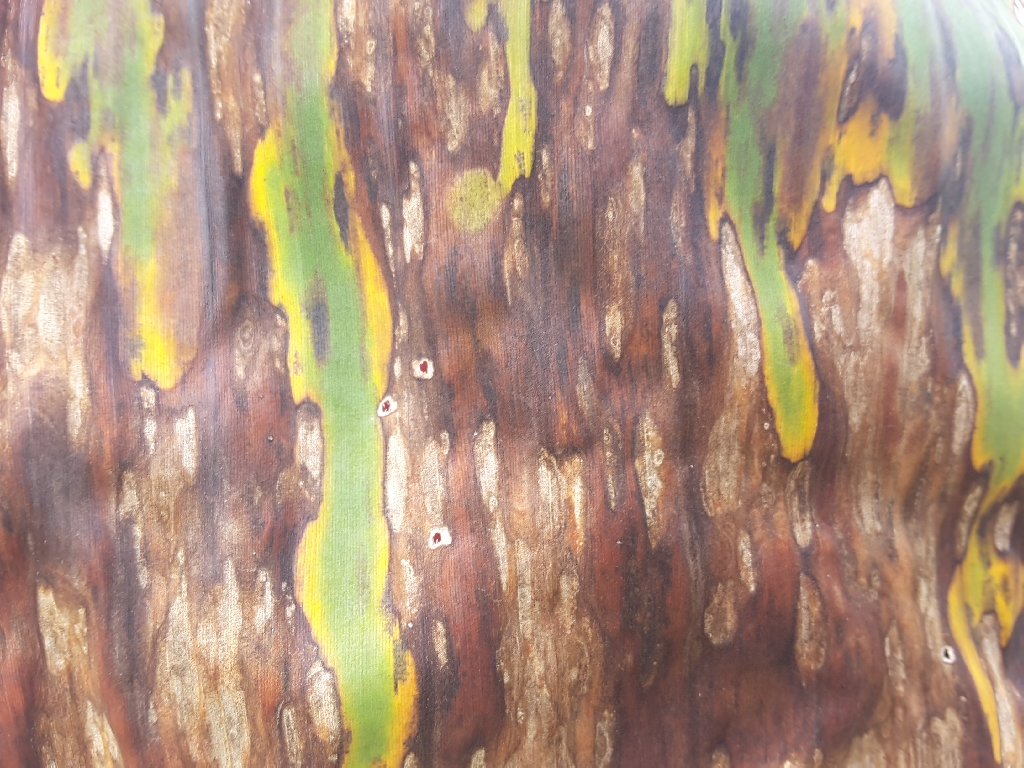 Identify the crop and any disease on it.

banana, black sigatoka
